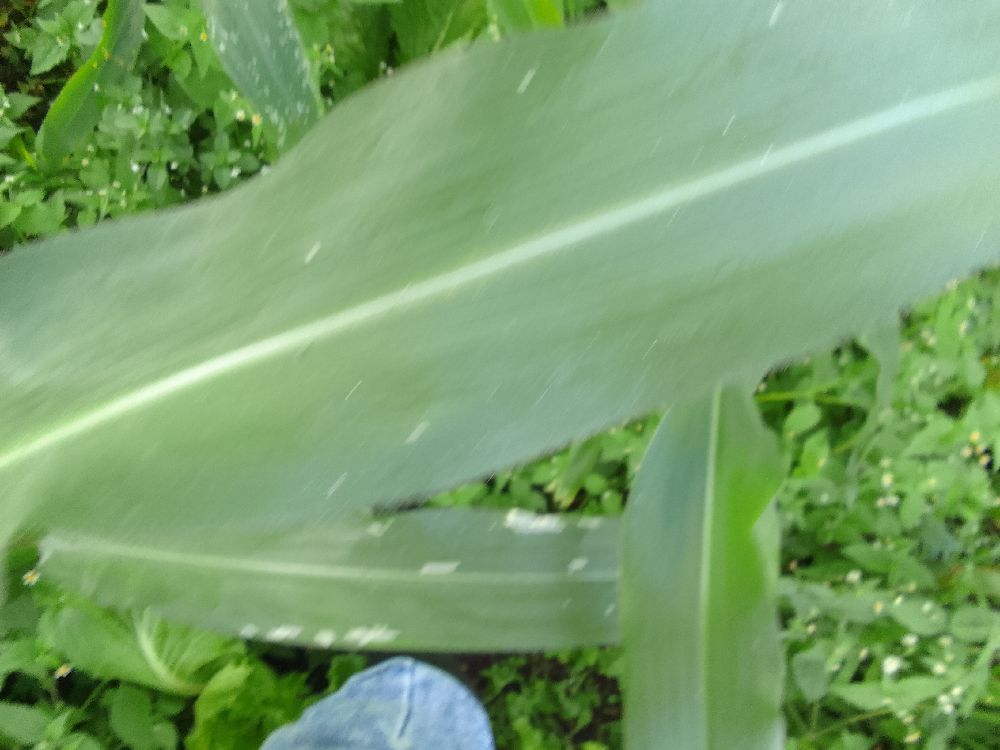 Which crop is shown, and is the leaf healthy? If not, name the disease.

maize, healthy
